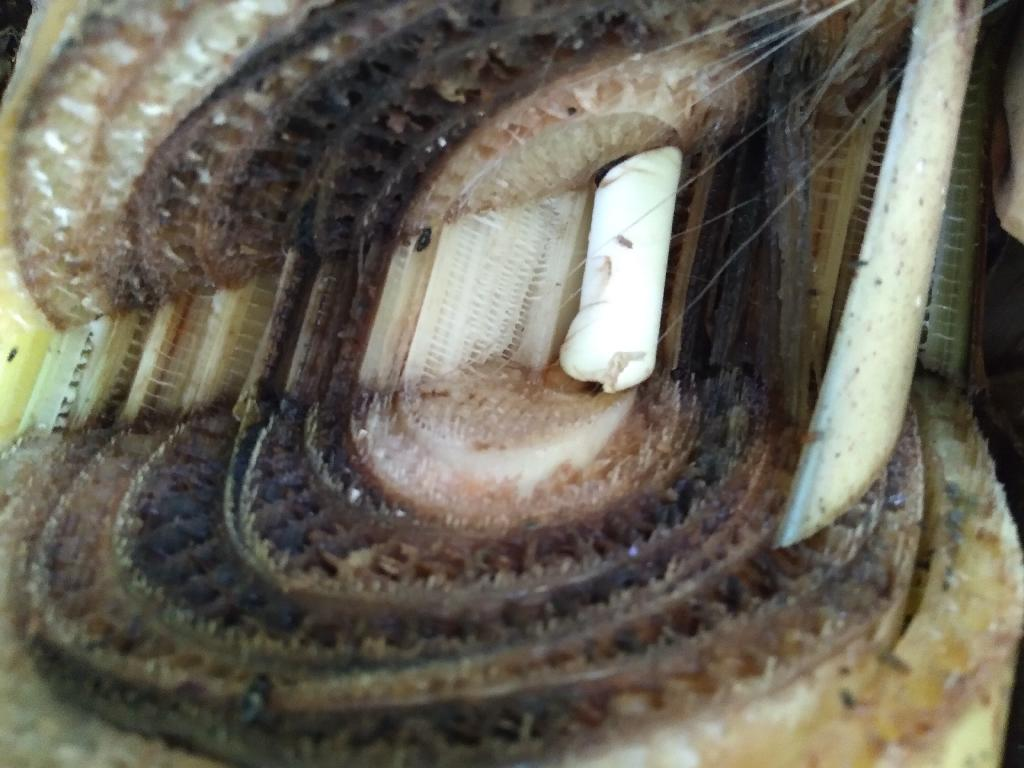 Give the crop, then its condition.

banana, fusarium wilt race 1
